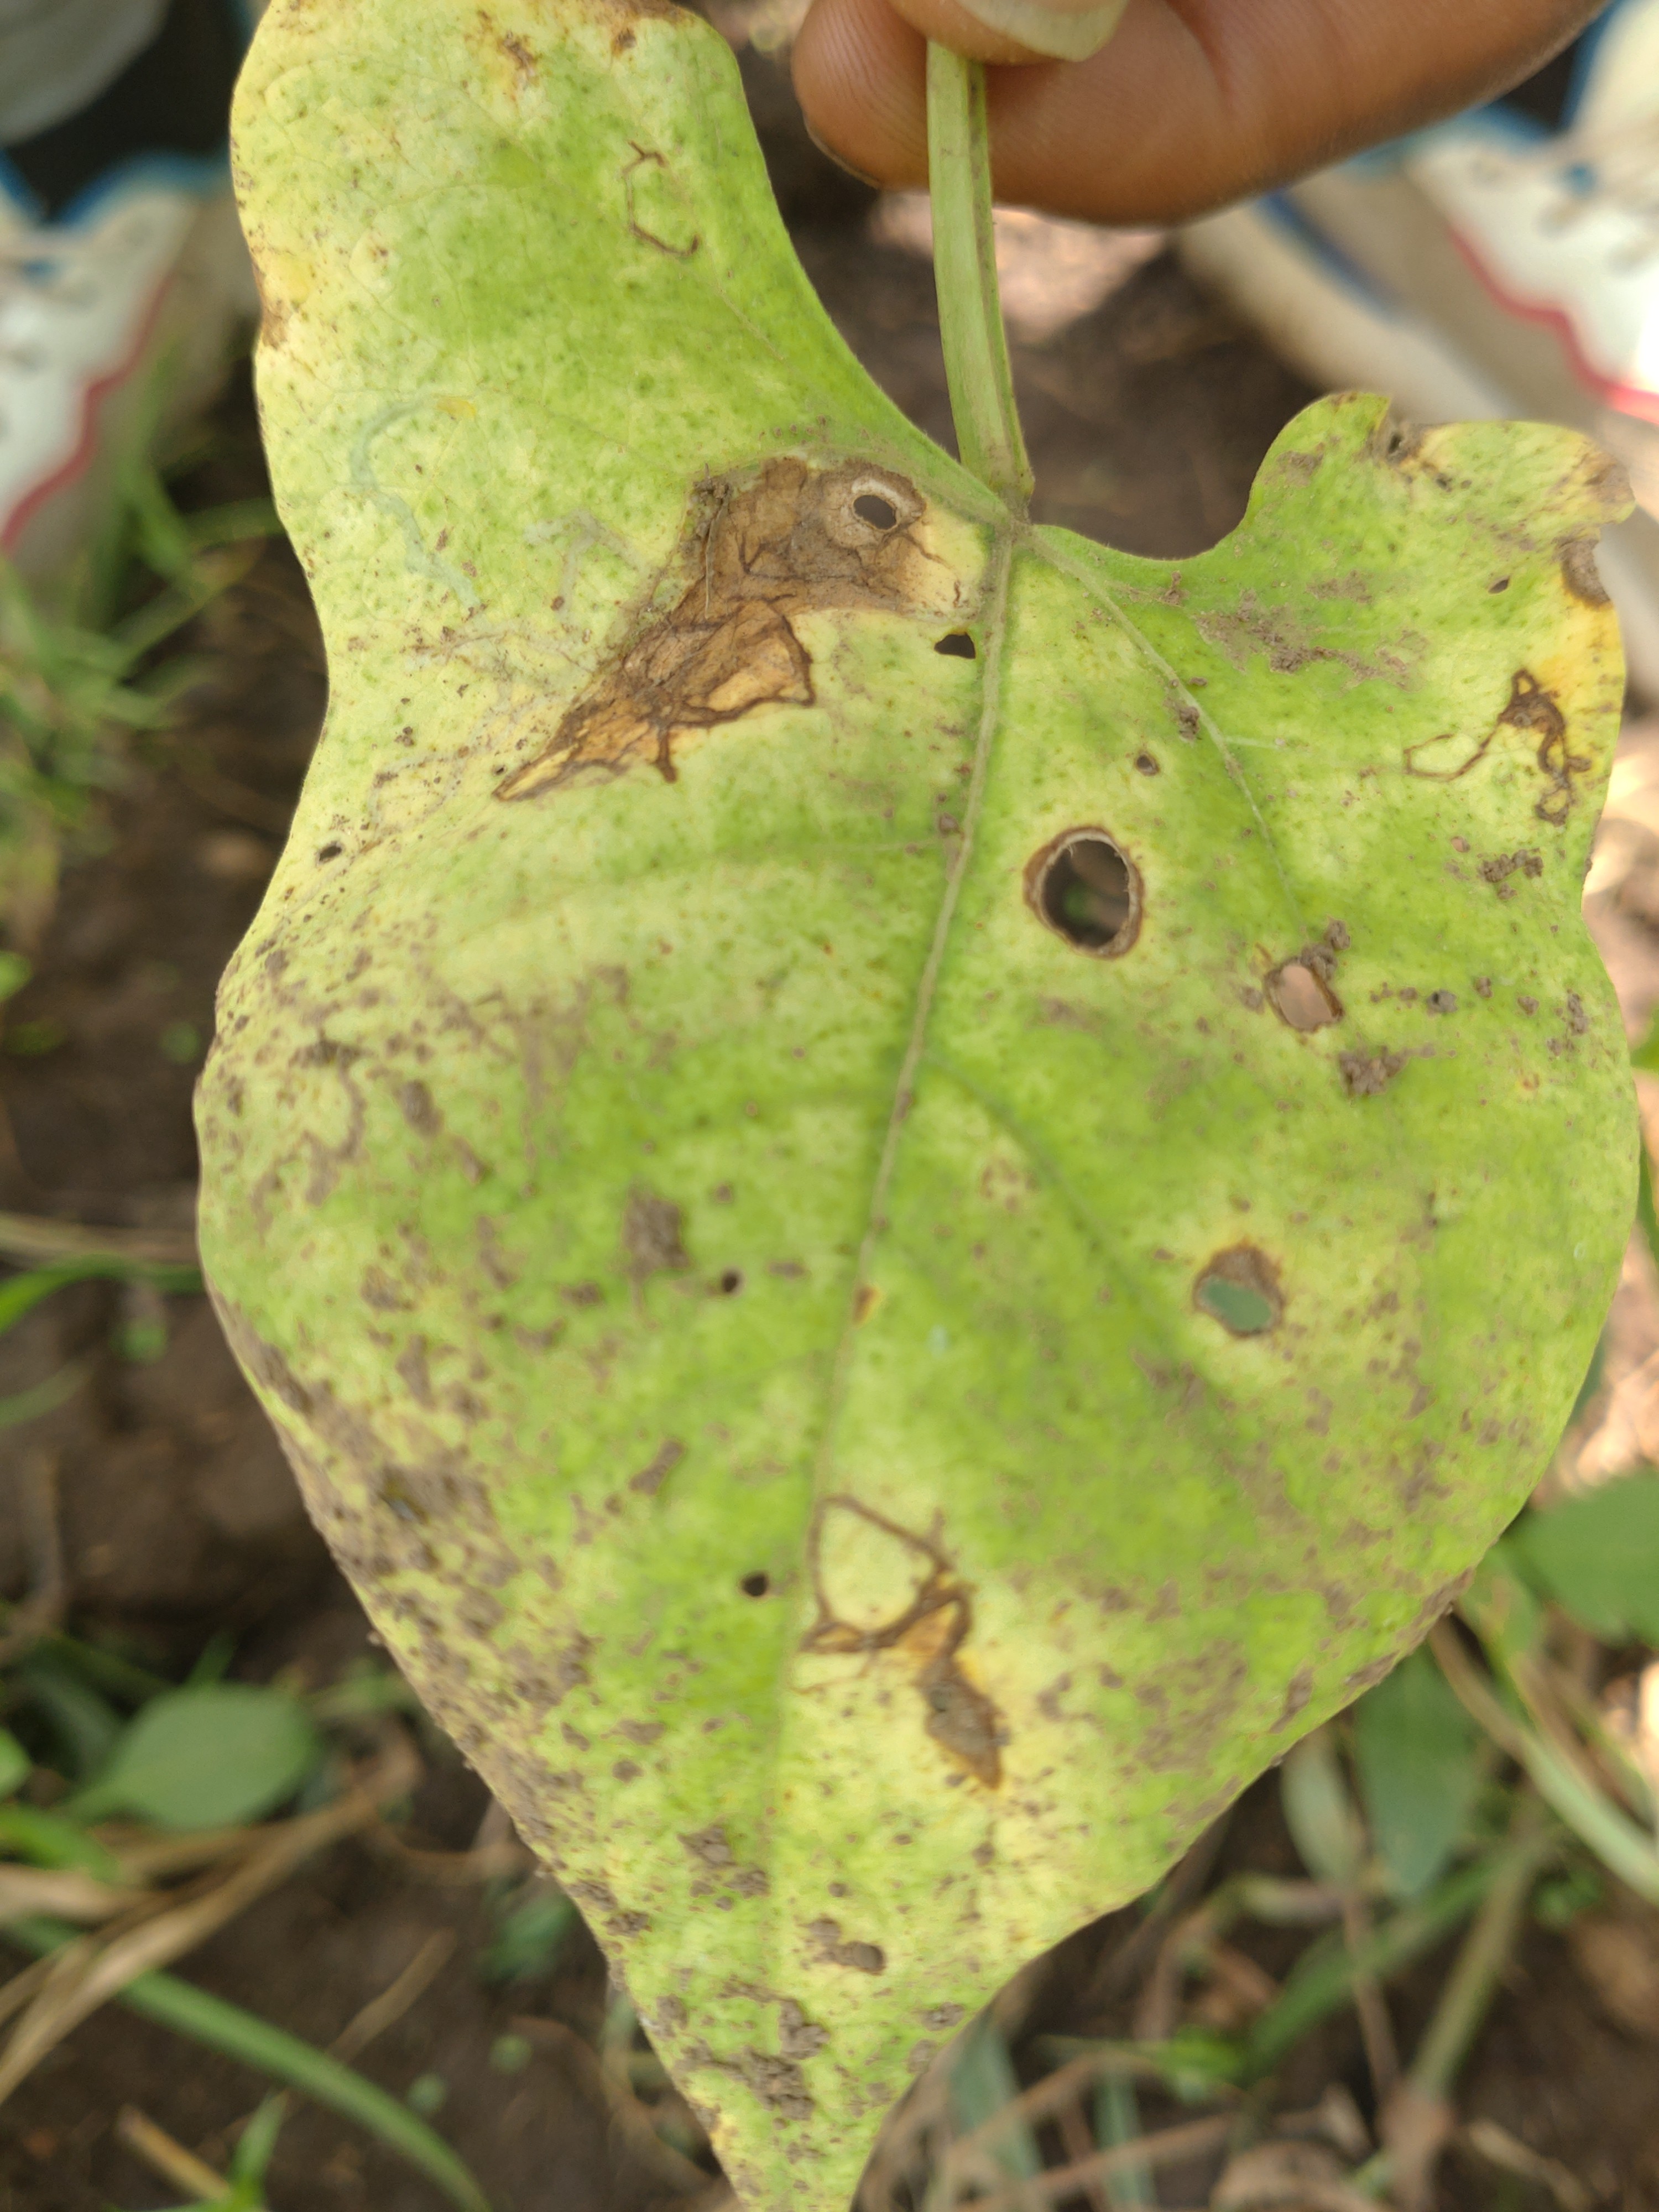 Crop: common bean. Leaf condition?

anthracnose
